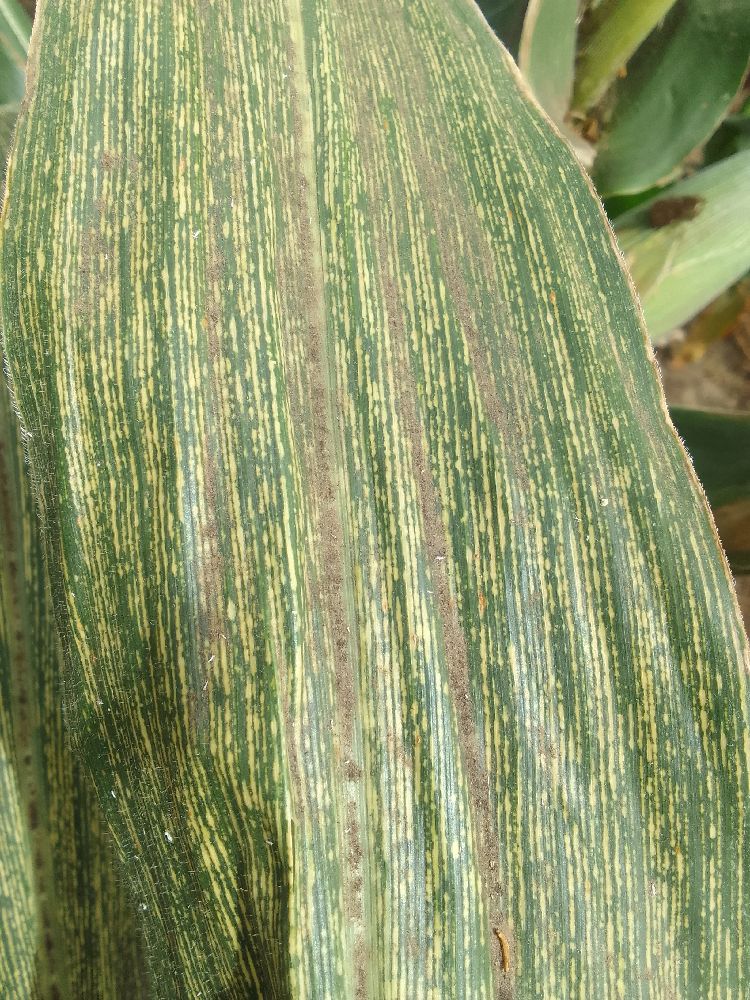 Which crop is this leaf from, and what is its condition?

maize, maize streak virus
